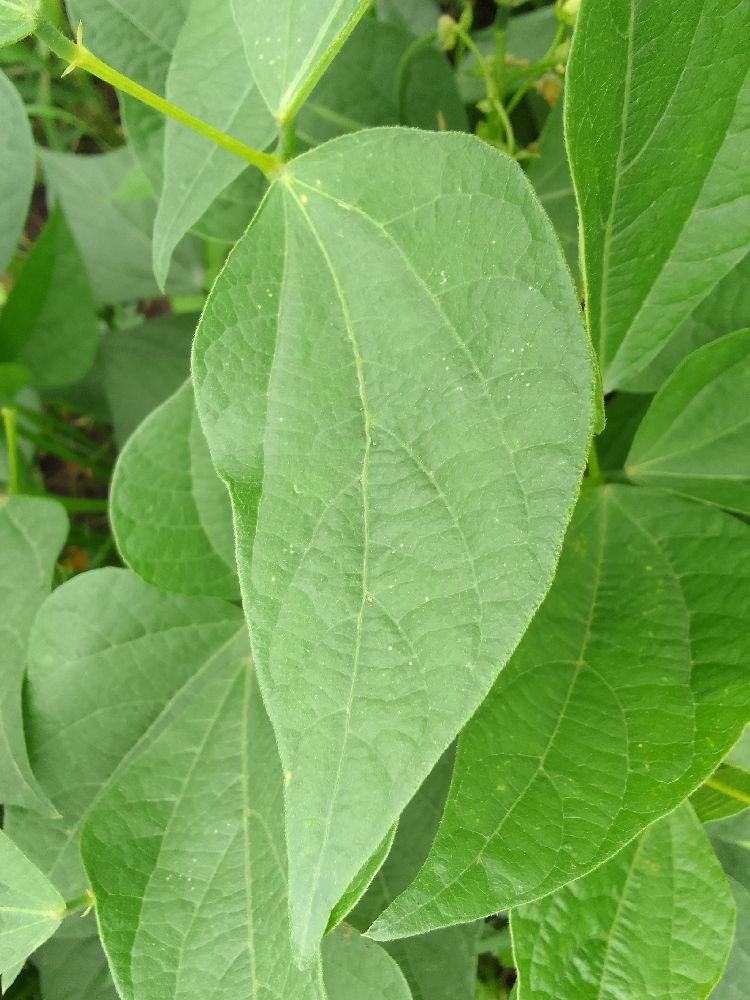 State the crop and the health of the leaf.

common bean, healthy
